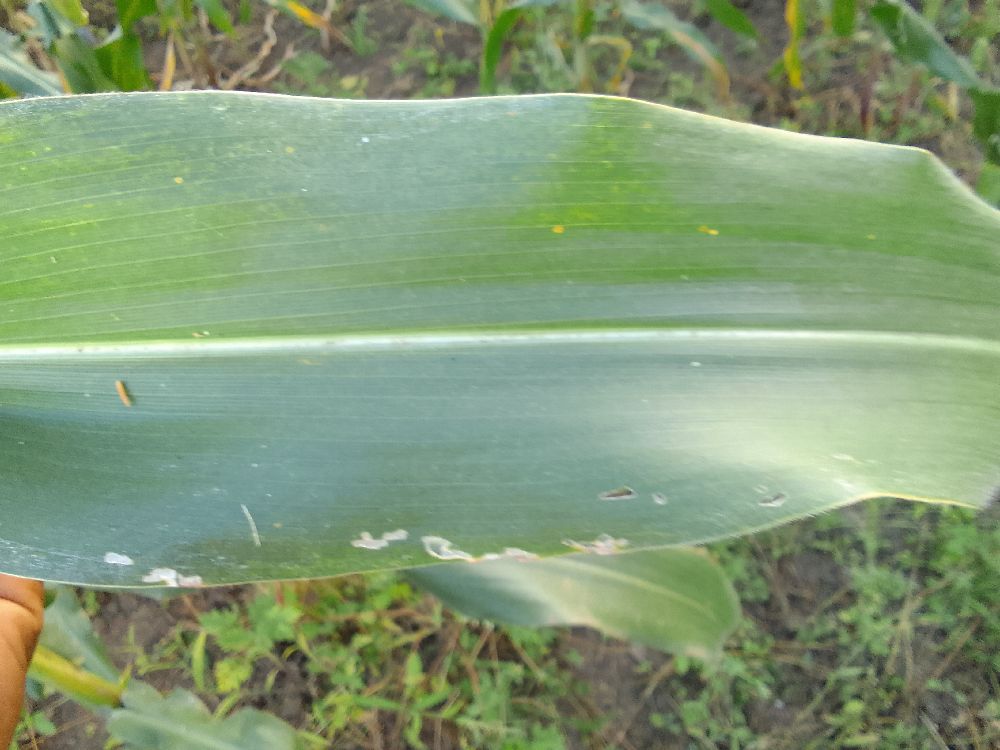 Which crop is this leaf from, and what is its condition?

maize, healthy
